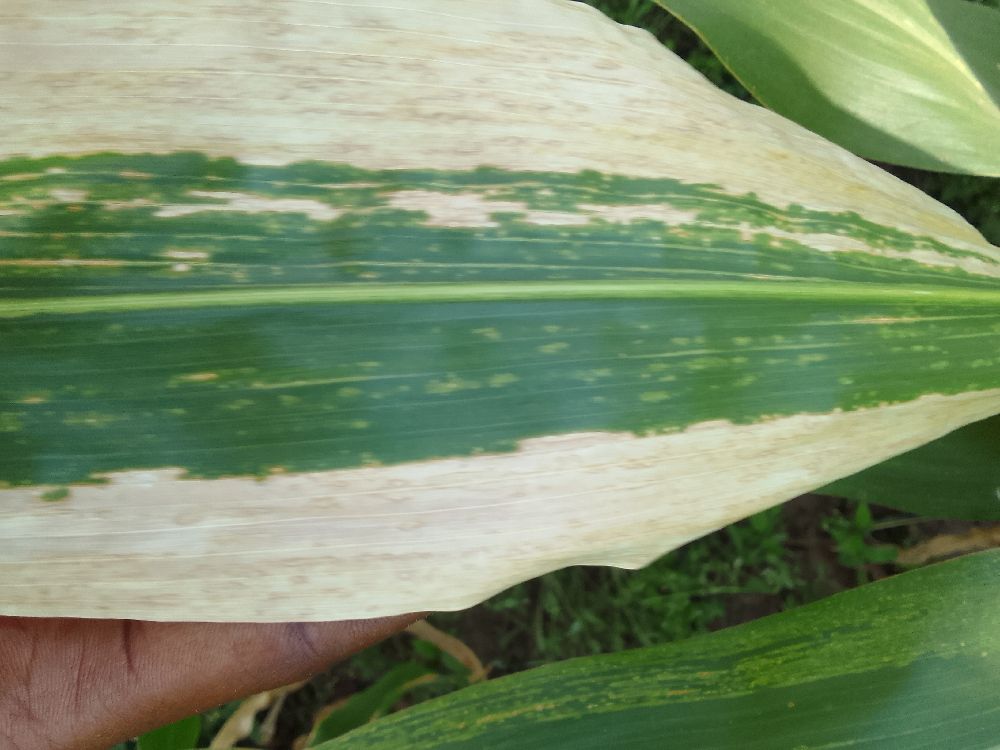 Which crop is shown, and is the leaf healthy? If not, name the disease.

maize, maize lethal necrosis
